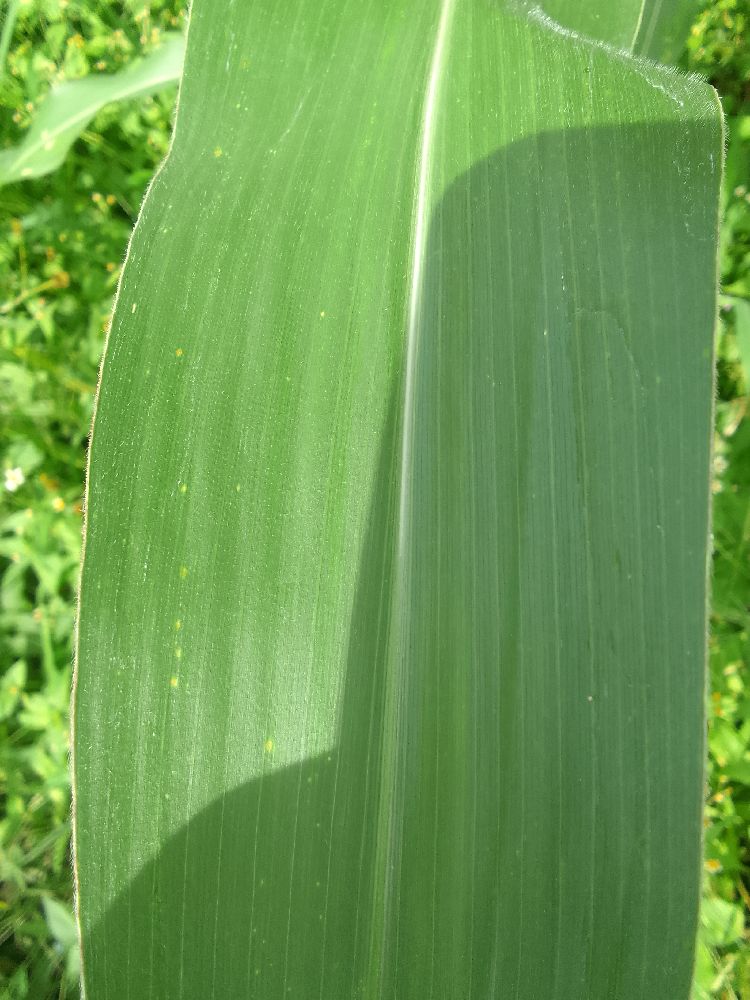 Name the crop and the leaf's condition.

maize, healthy
